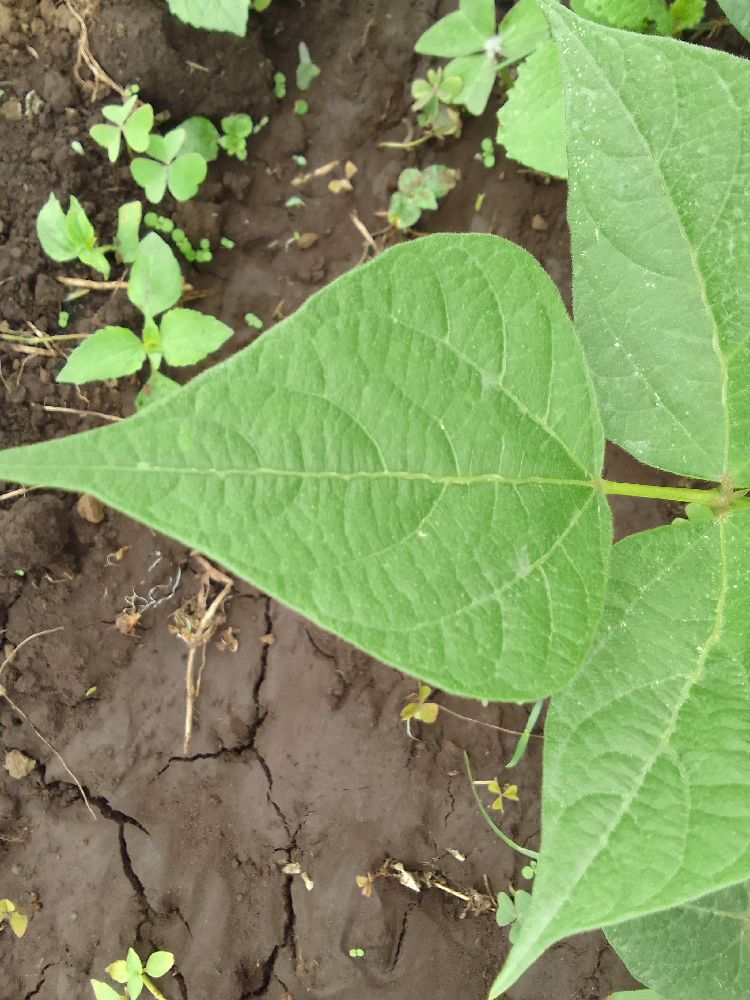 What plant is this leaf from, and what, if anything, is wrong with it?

common bean, healthy
